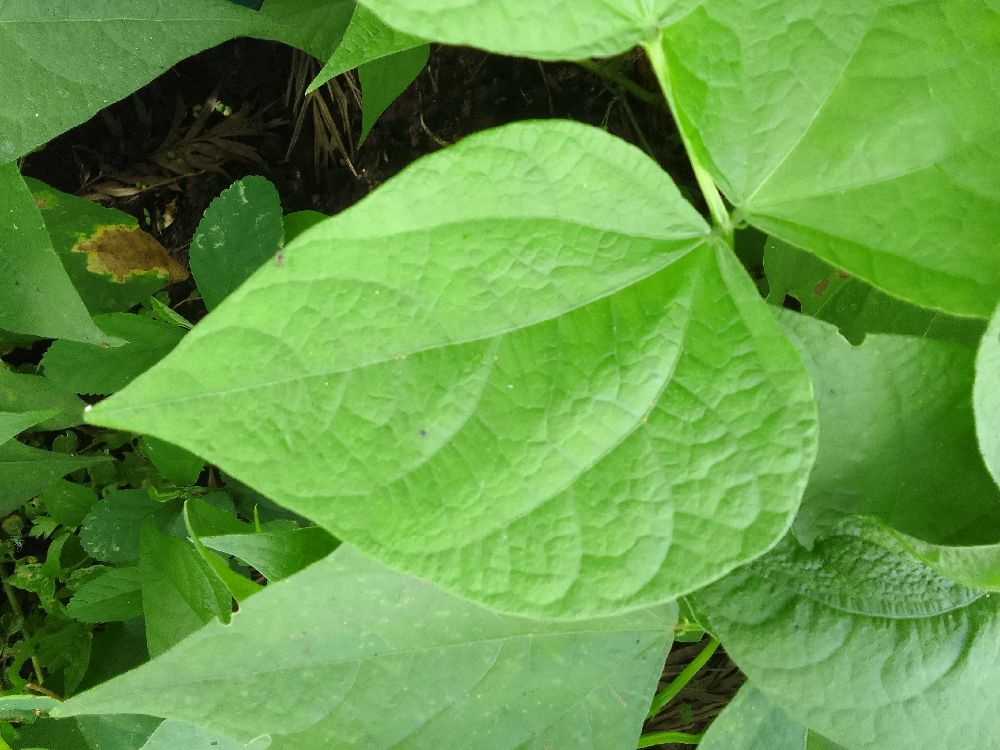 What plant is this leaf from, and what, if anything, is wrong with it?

common bean, healthy
